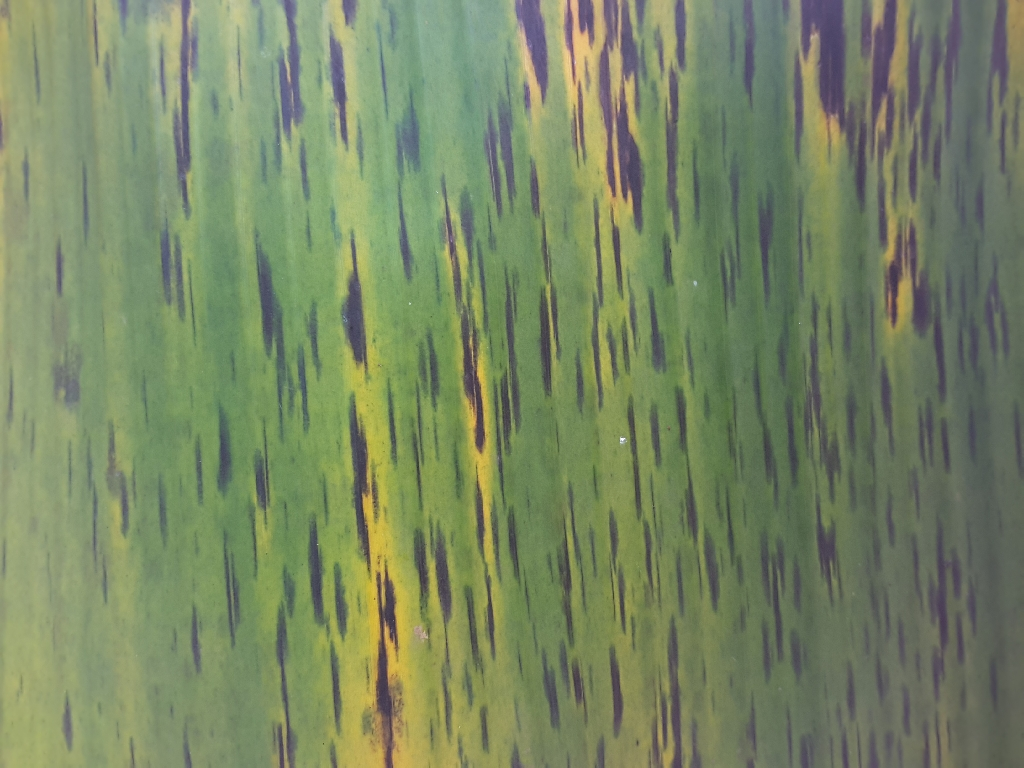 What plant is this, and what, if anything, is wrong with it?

banana, black sigatoka
